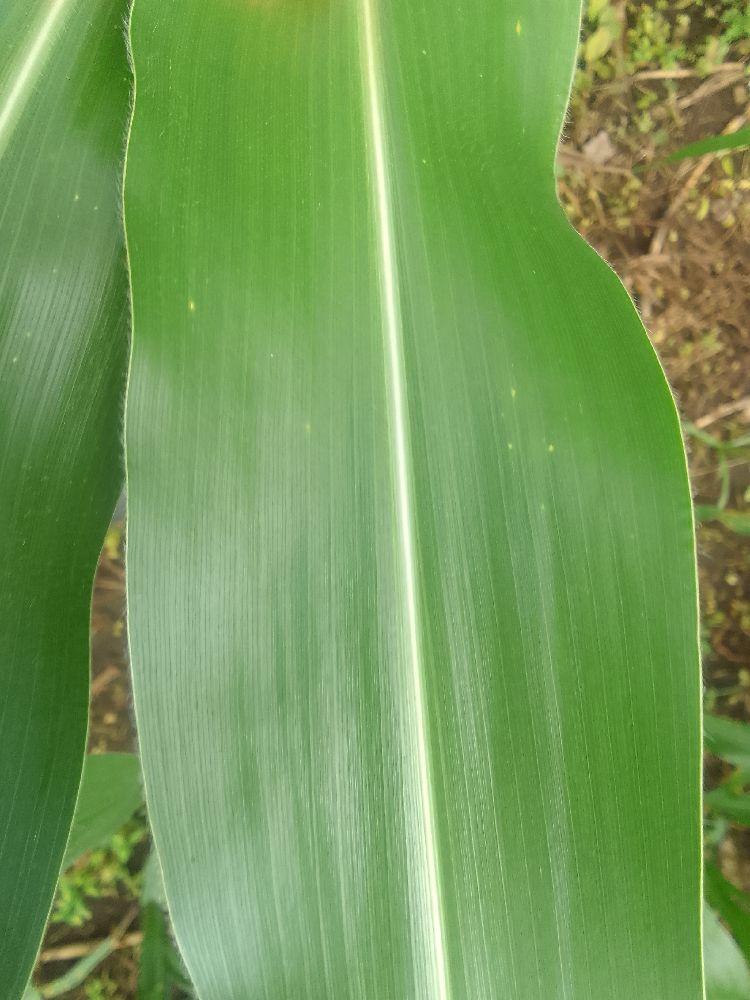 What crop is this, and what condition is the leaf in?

maize, healthy
